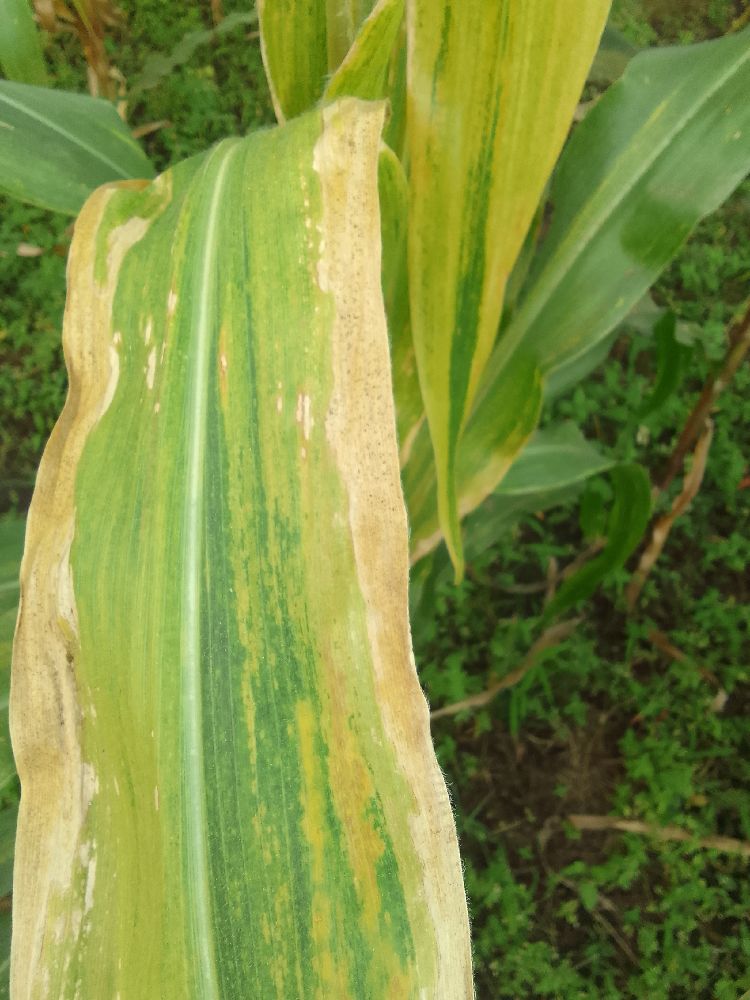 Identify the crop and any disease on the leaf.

maize, maize lethal necrosis
